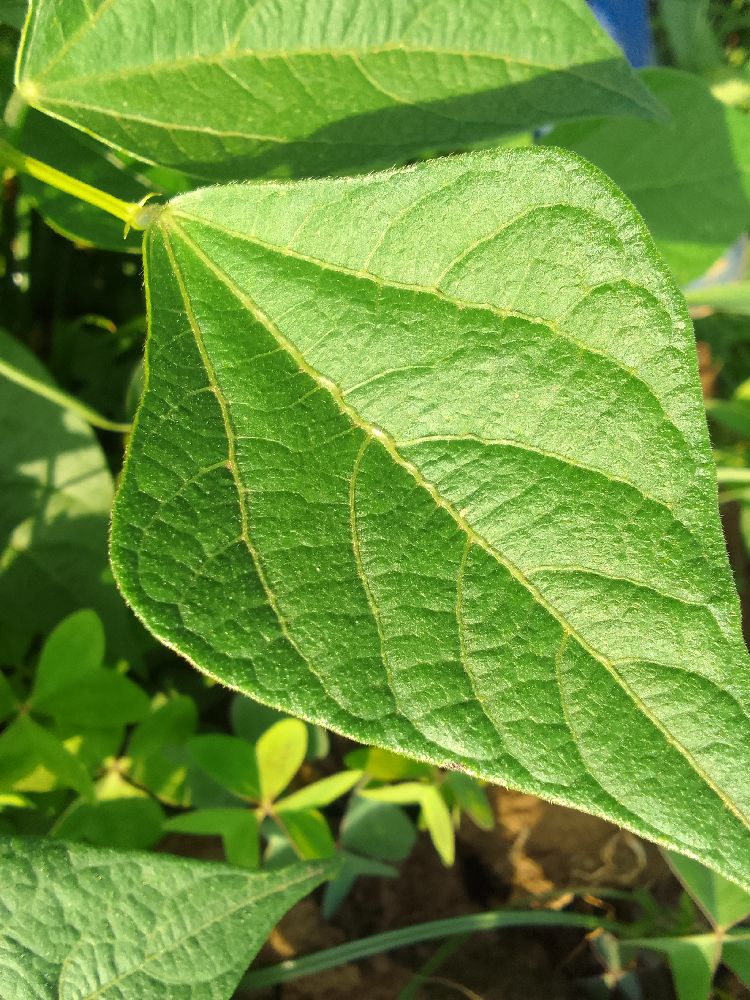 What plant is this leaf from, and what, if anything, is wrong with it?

common bean, healthy
